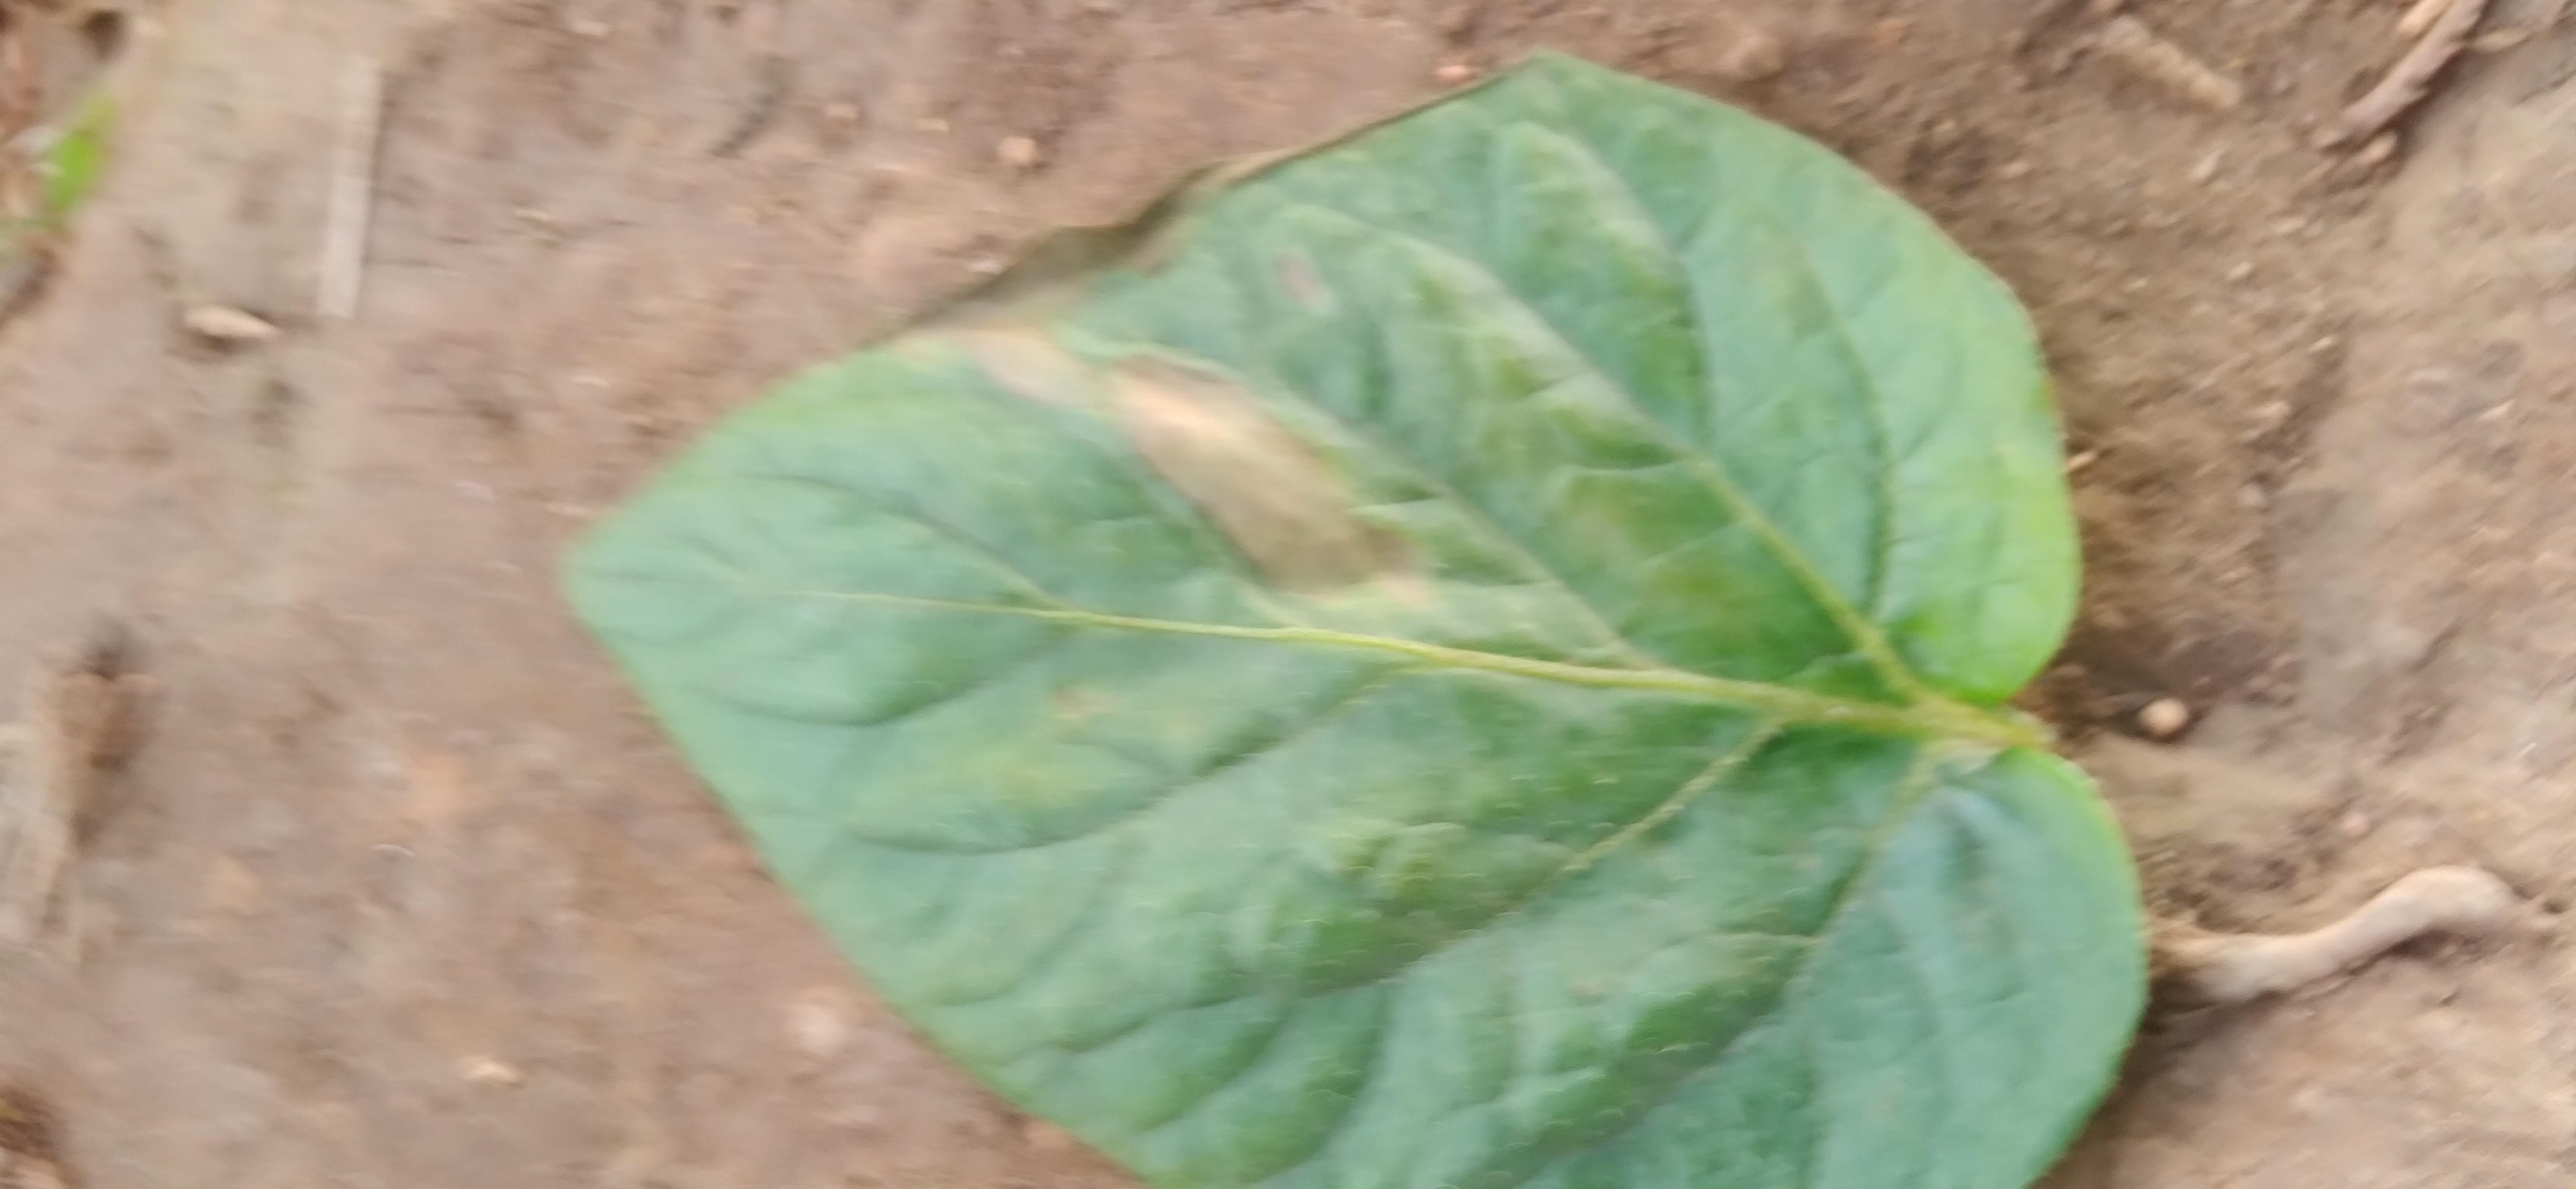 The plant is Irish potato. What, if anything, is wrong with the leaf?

early blight
